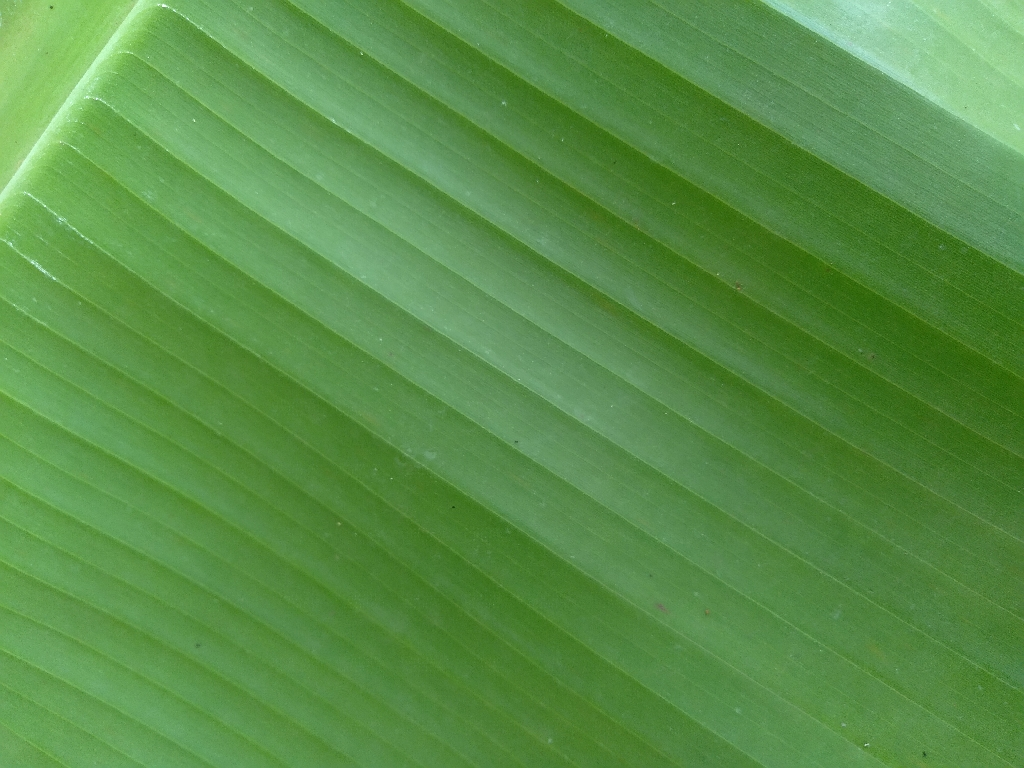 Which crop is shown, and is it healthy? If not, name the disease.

banana, healthy
